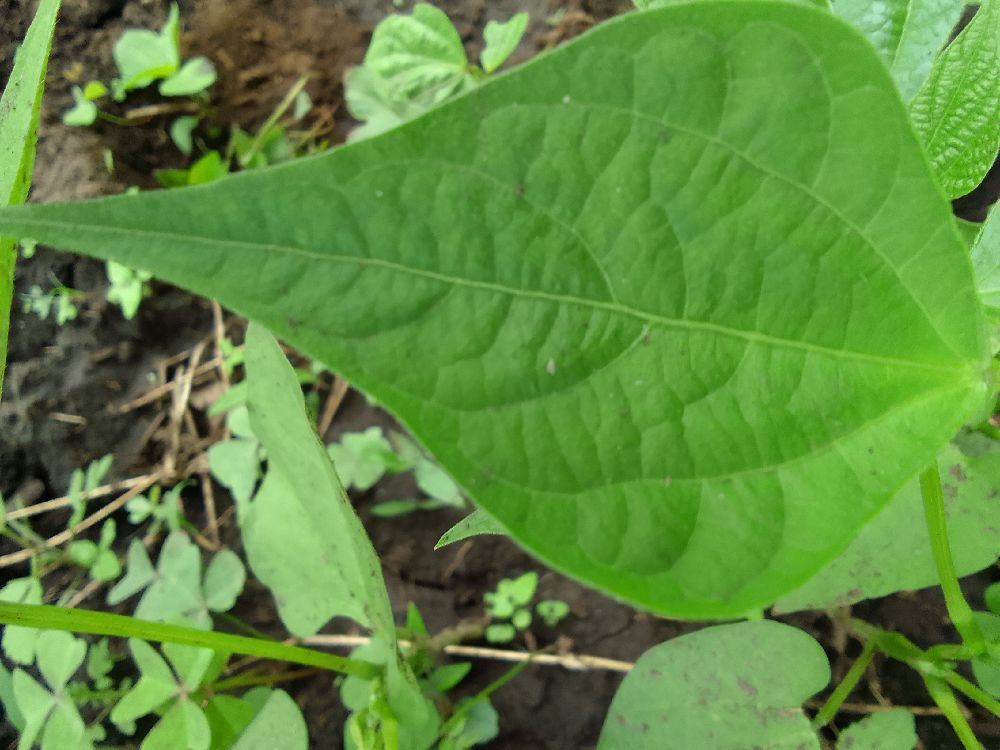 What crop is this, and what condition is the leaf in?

common bean, healthy
